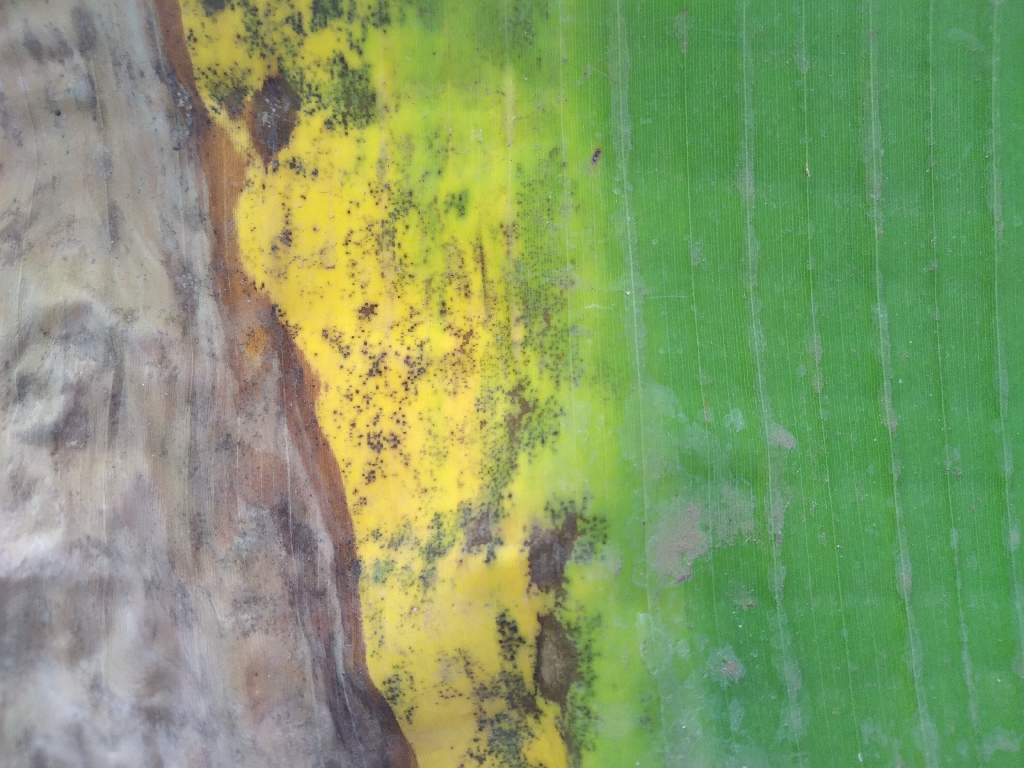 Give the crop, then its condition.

banana, black sigatoka
